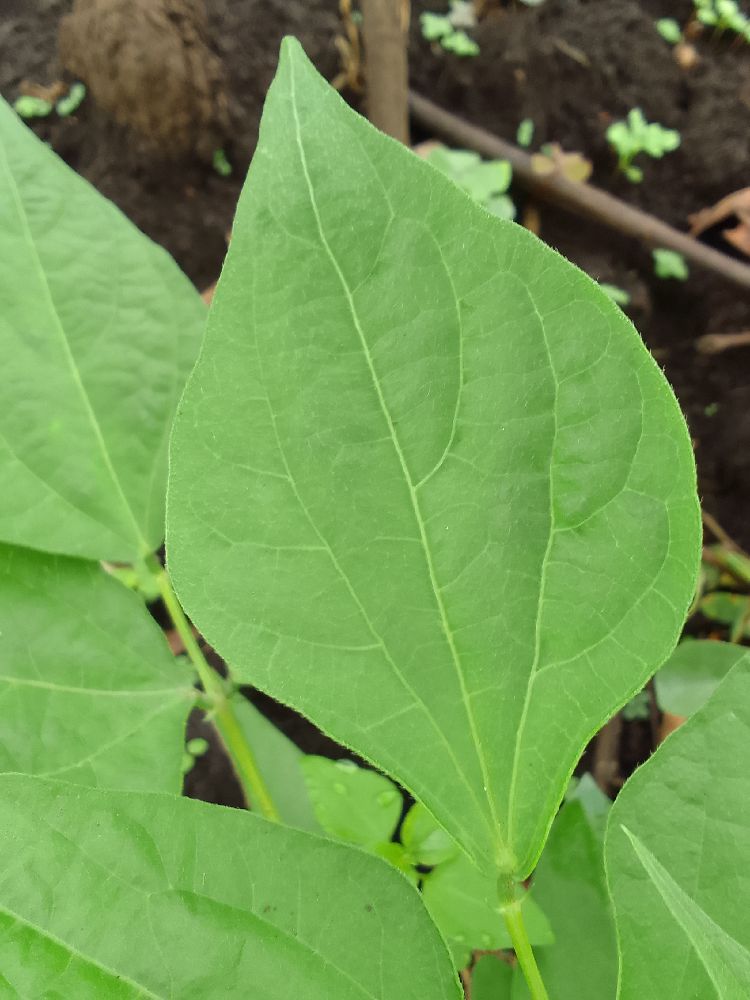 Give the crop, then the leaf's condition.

common bean, healthy
